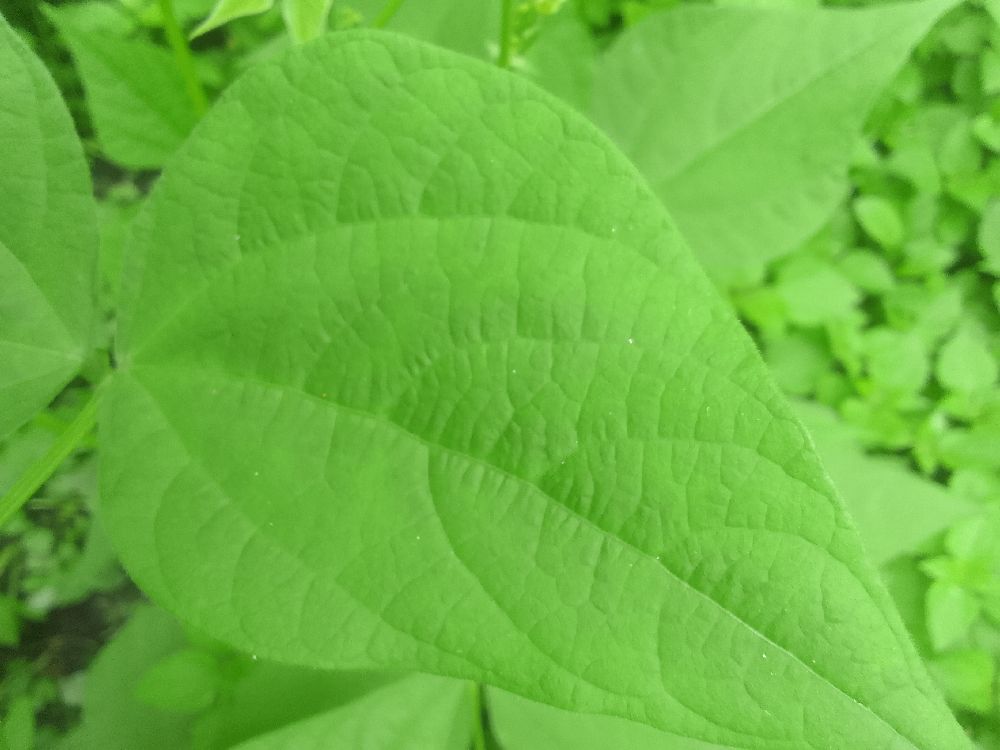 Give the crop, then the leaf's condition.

common bean, healthy
